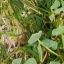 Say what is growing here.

unstructured weed
